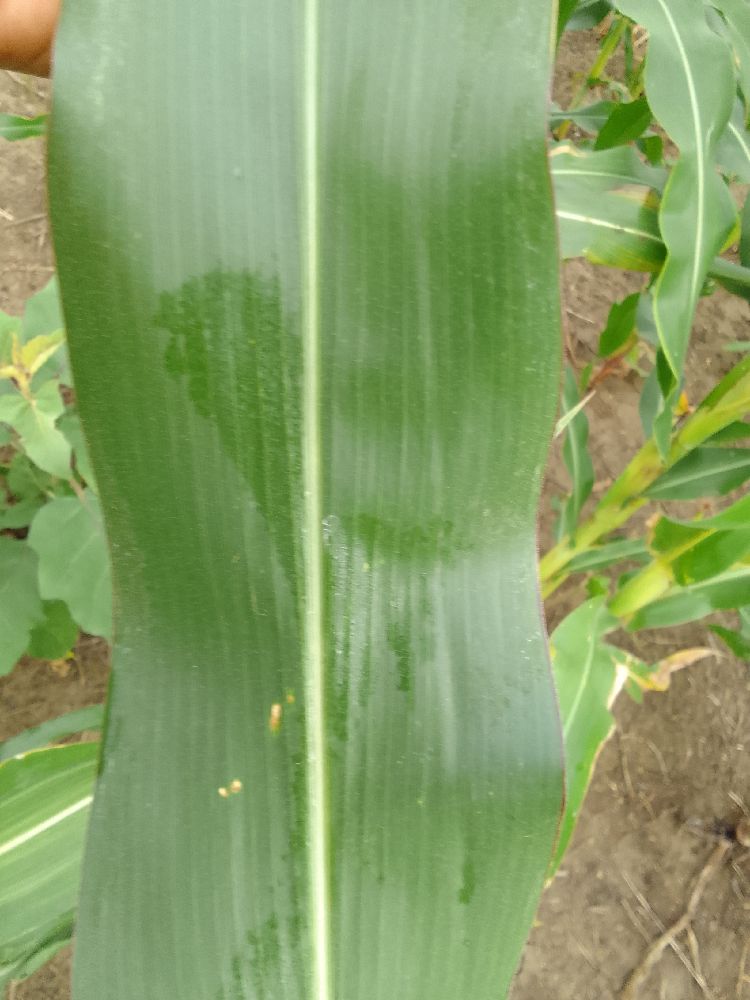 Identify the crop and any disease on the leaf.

maize, healthy
